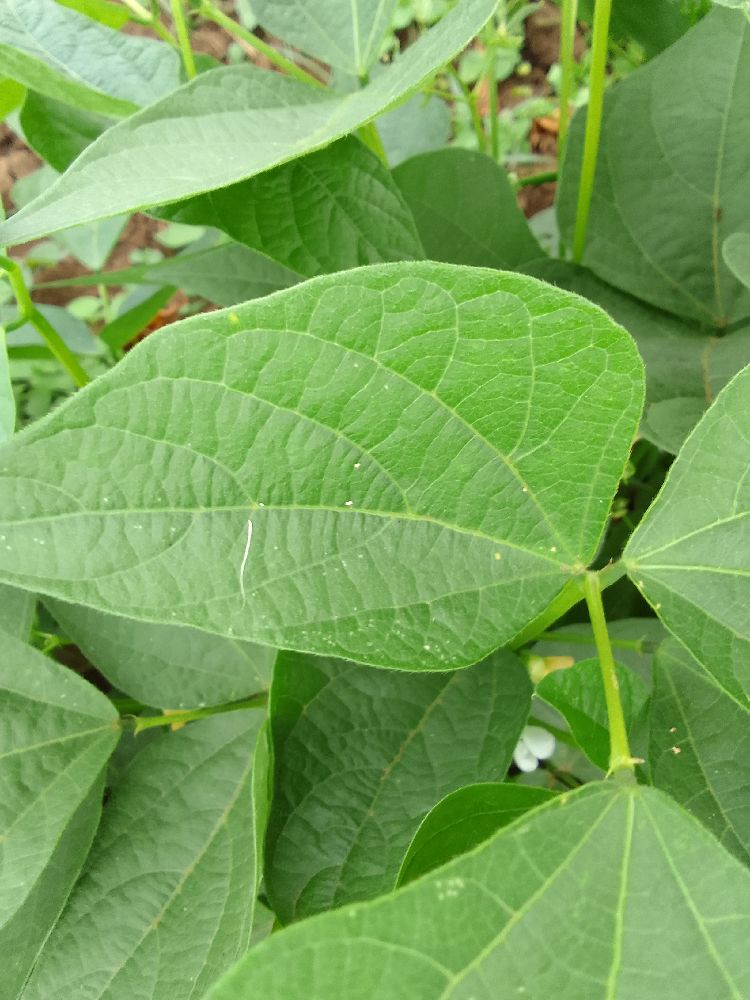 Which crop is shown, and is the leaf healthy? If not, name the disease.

common bean, healthy
